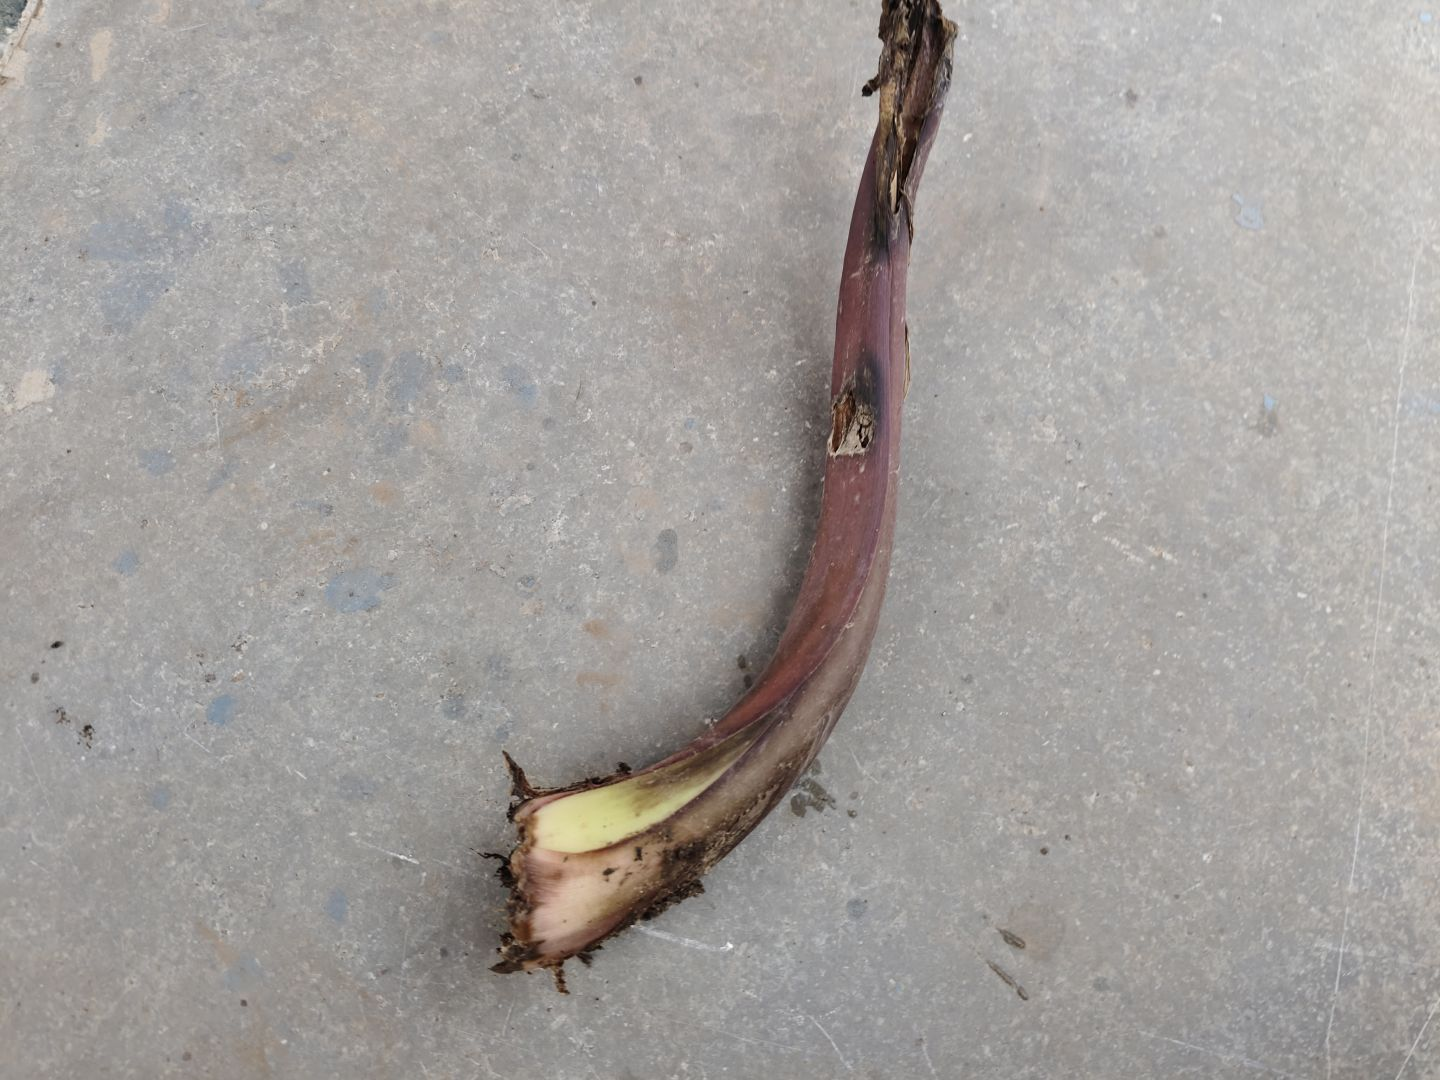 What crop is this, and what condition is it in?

taro, root rot
